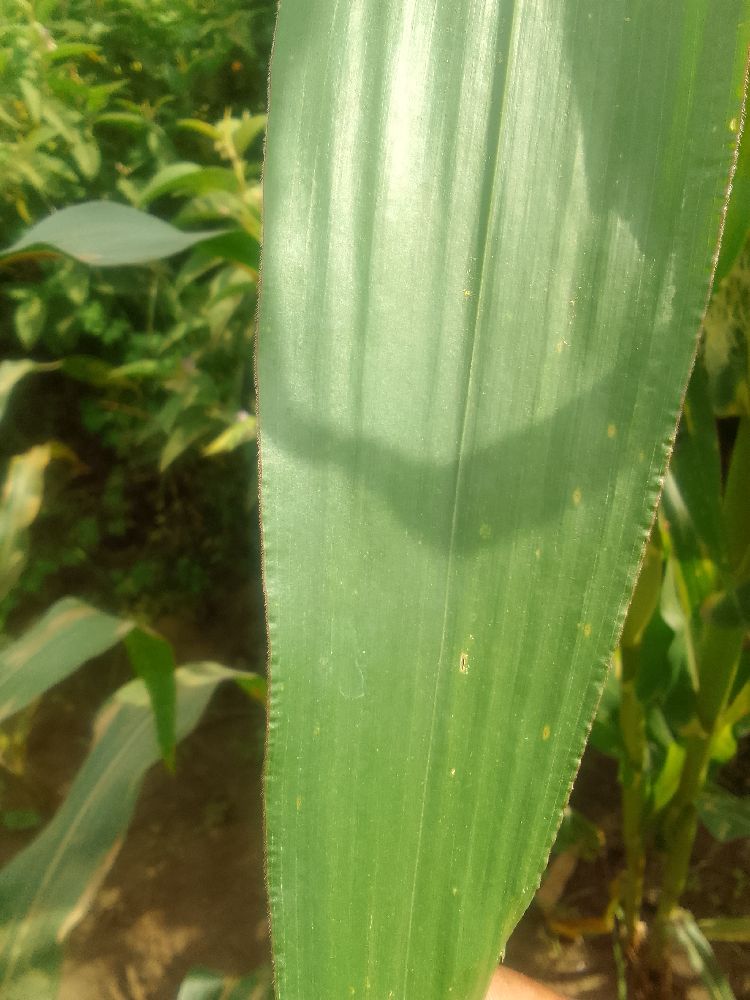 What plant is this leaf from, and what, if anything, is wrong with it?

maize, healthy
